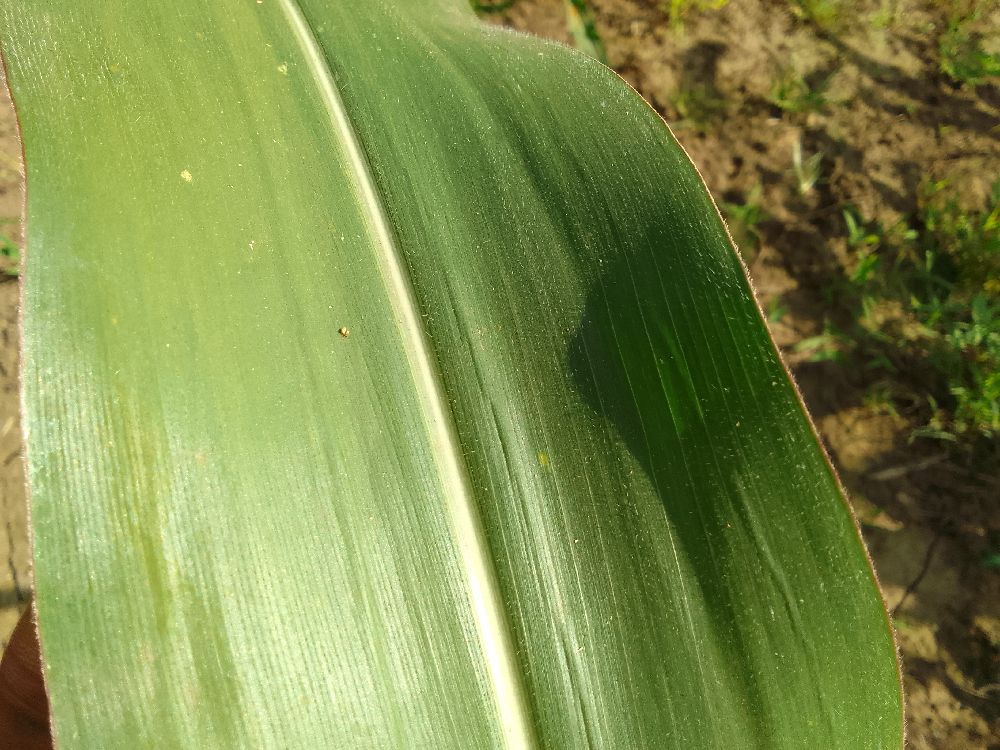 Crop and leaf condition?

maize, healthy
